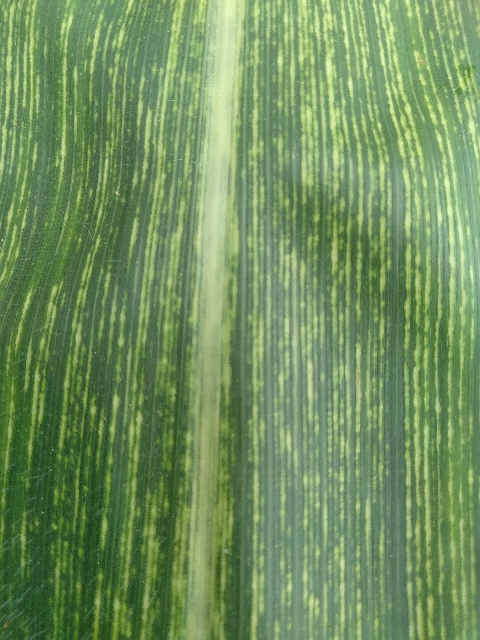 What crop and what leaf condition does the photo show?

maize, maize streak virus
